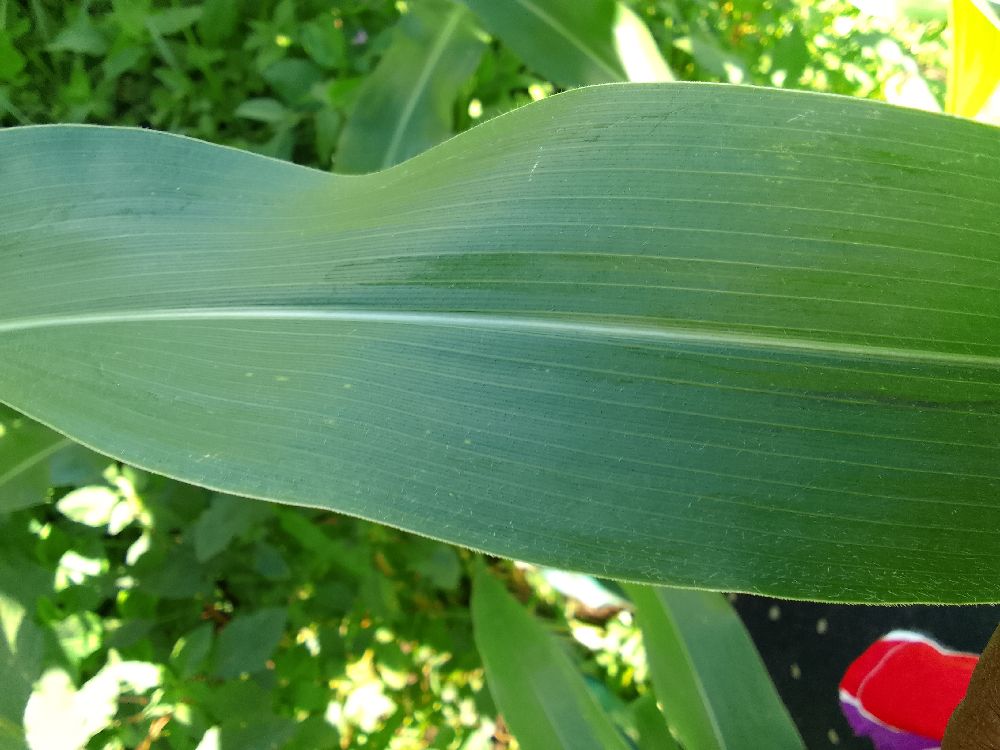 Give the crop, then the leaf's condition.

maize, healthy
